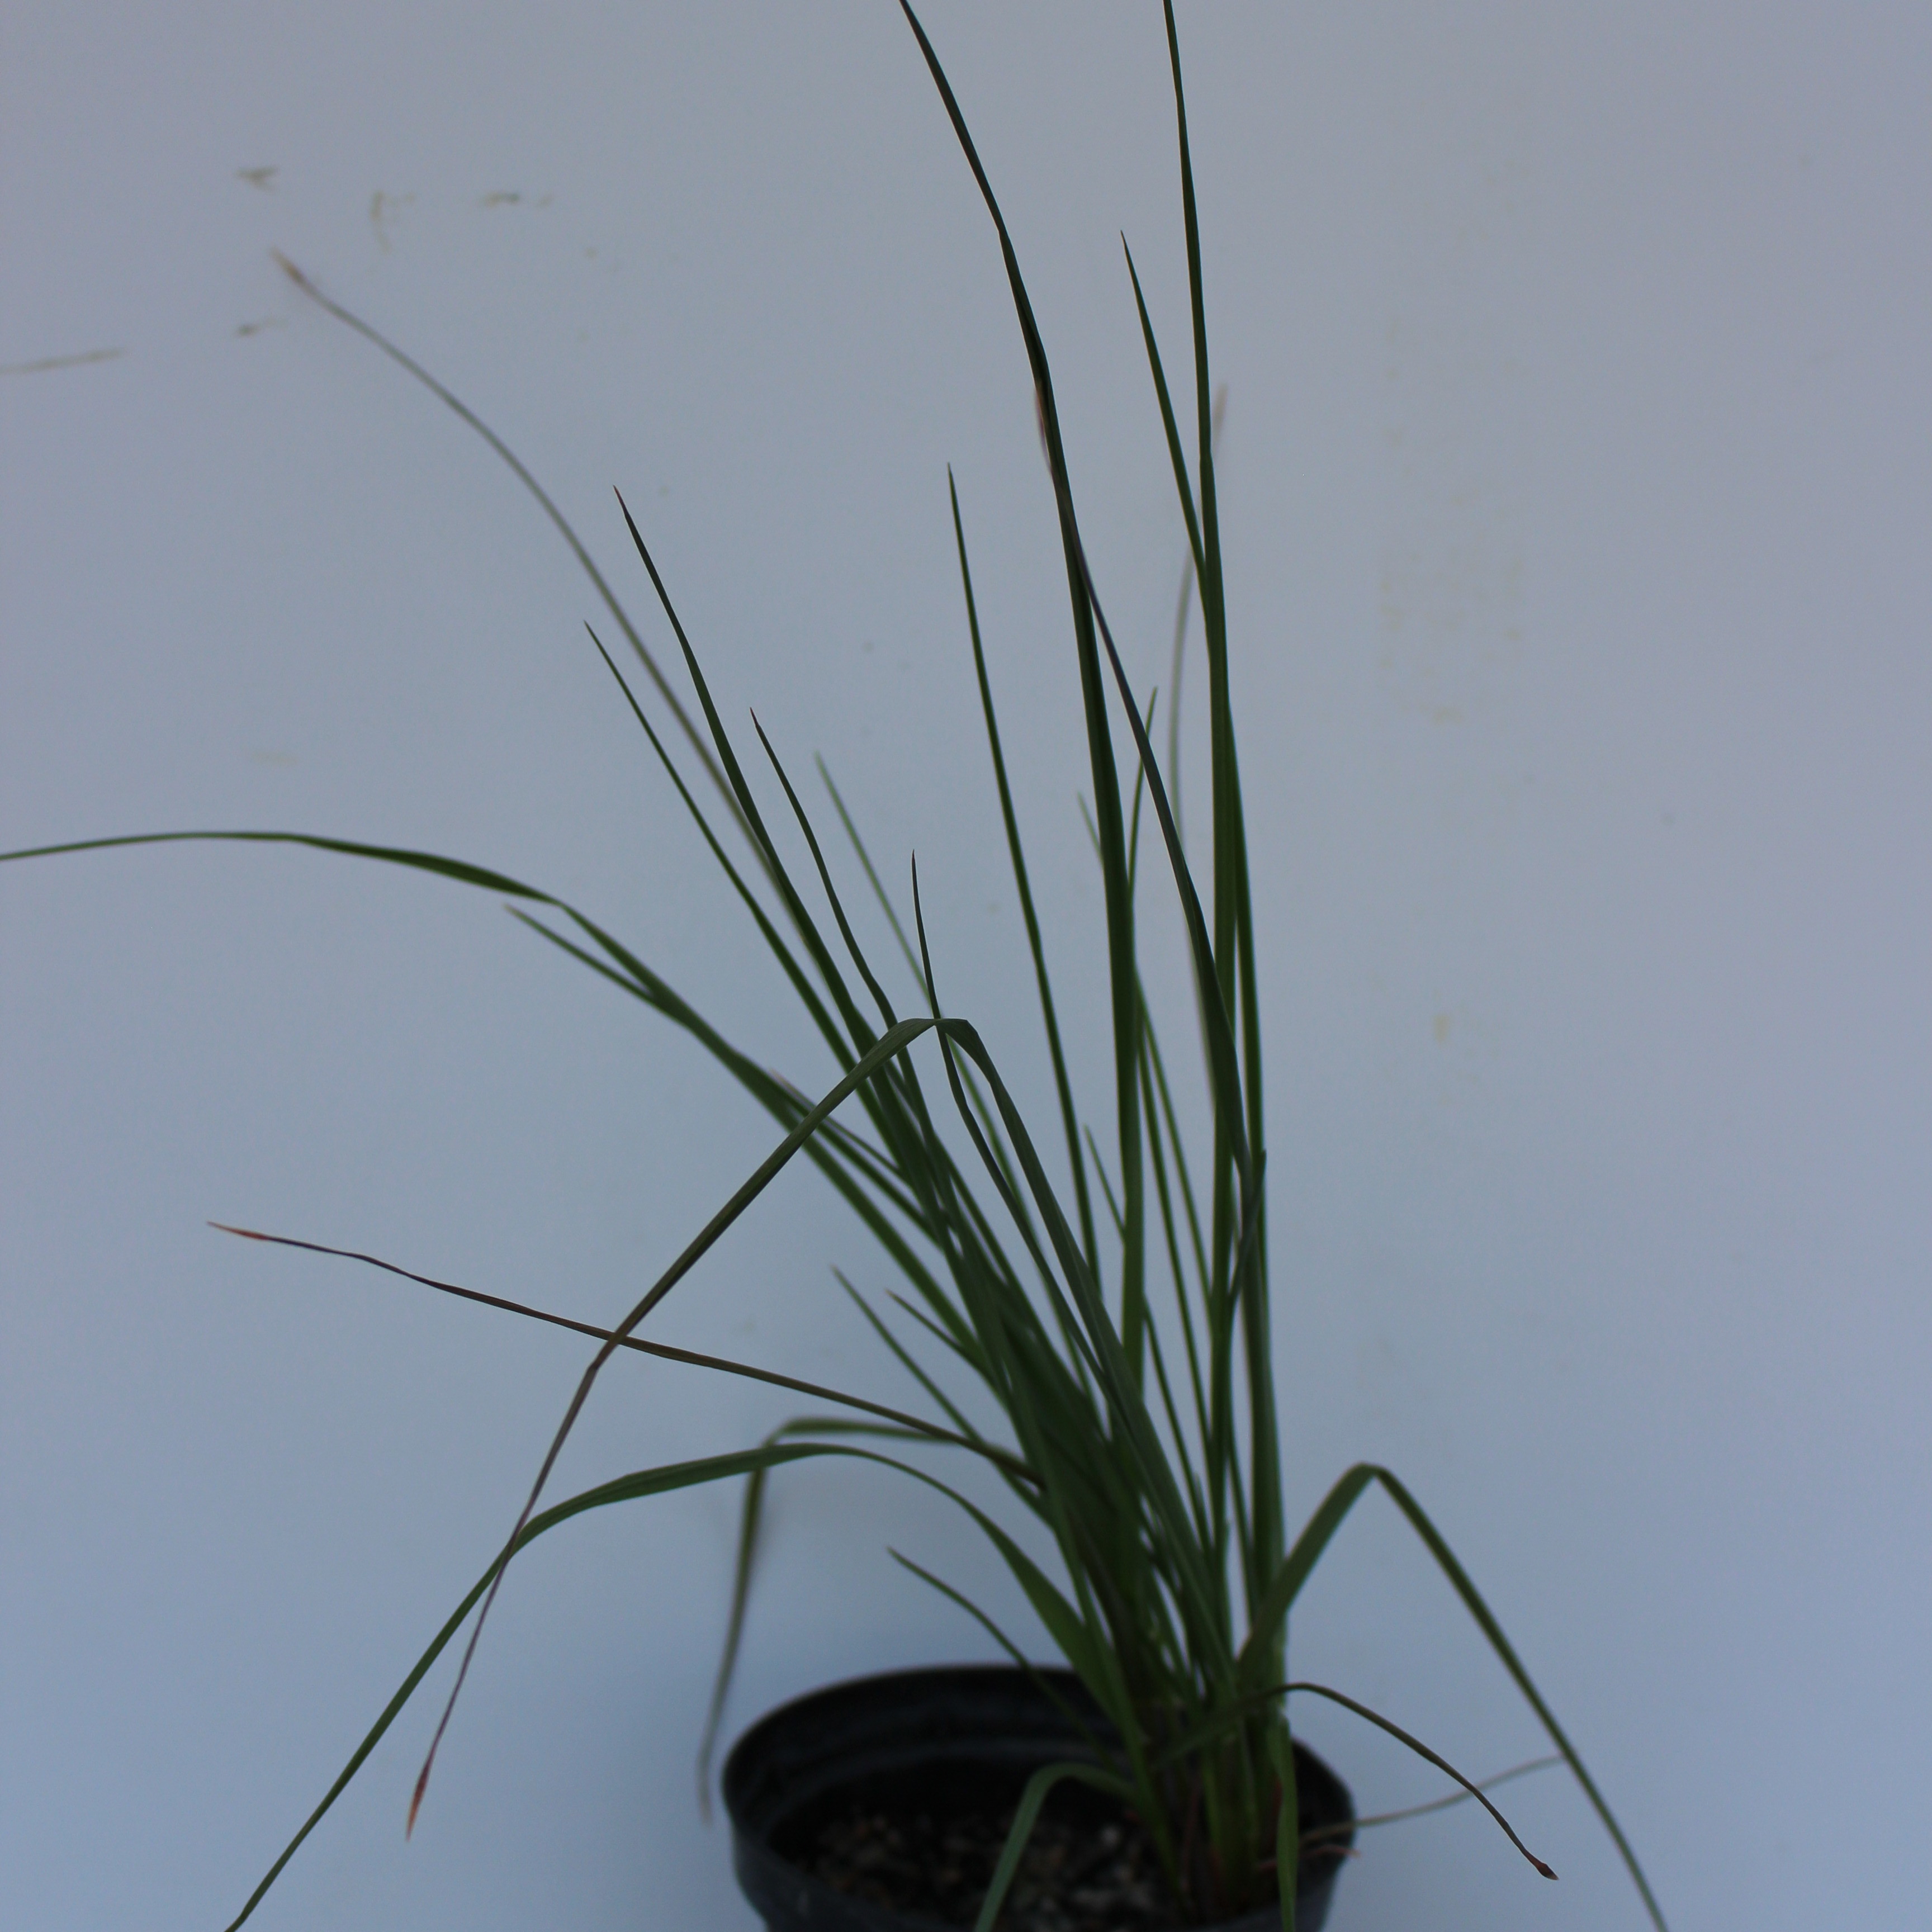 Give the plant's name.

Lolium multiflorum
